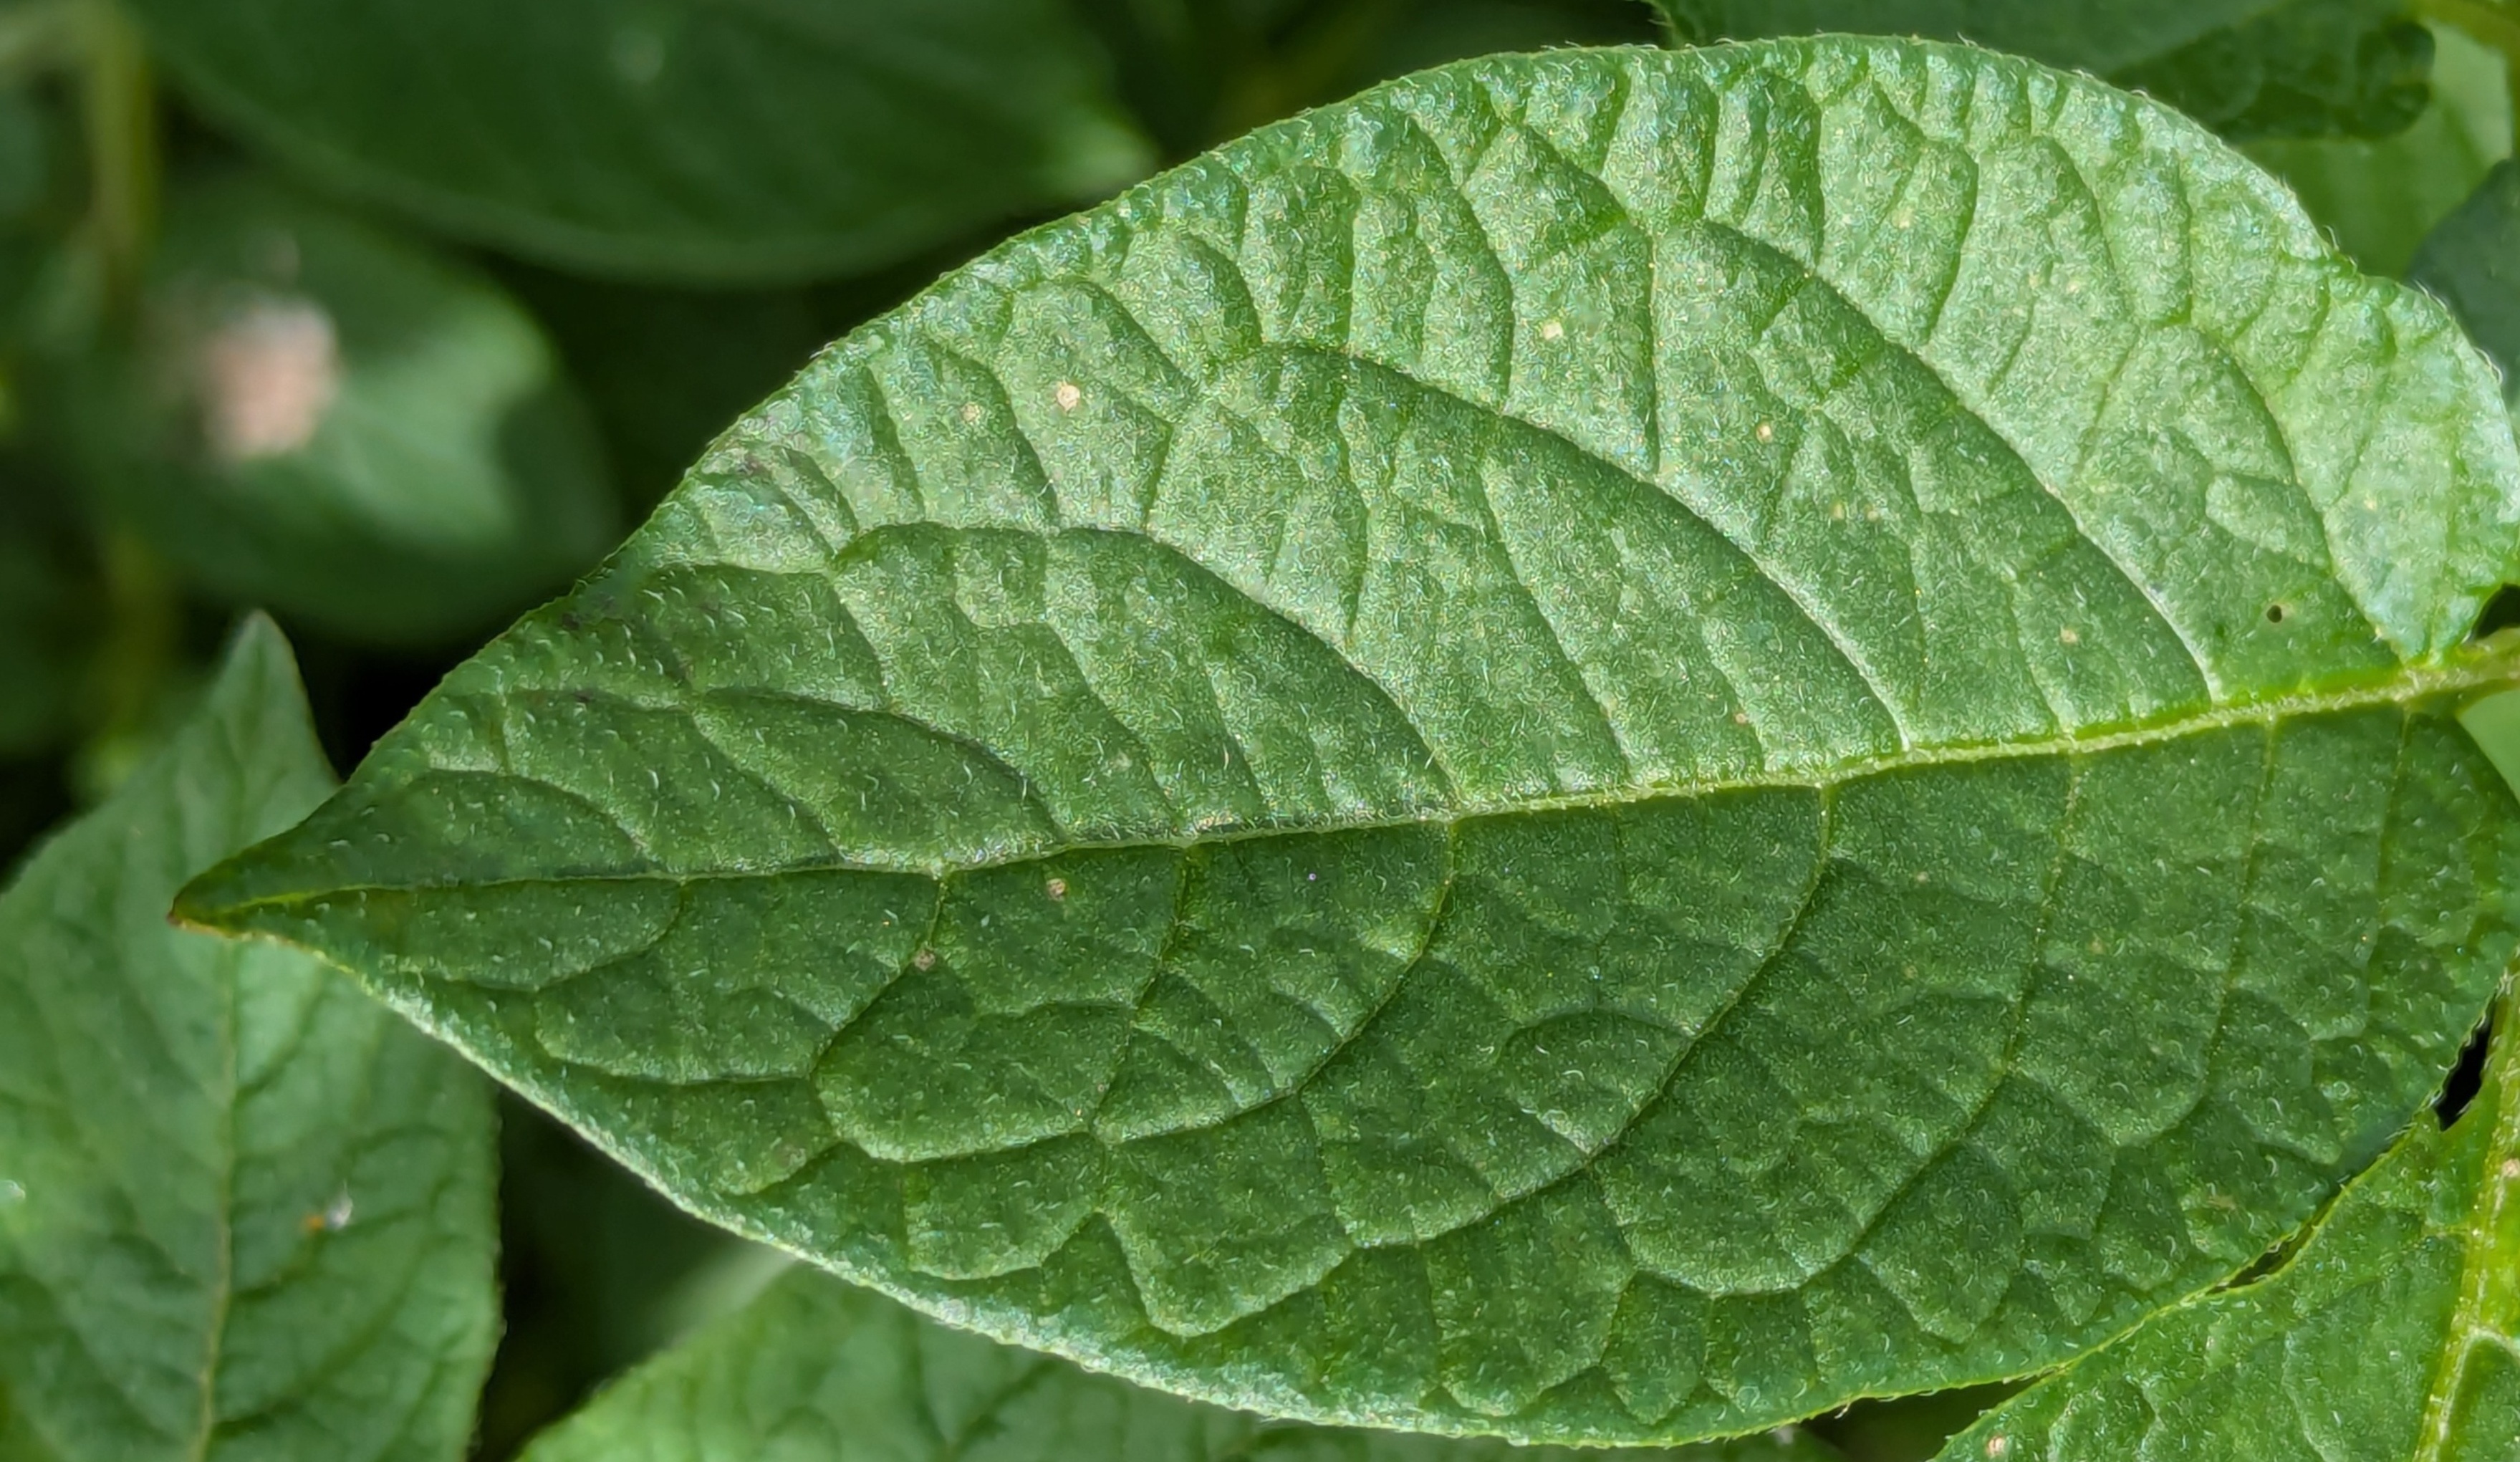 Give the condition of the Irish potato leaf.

healthy
